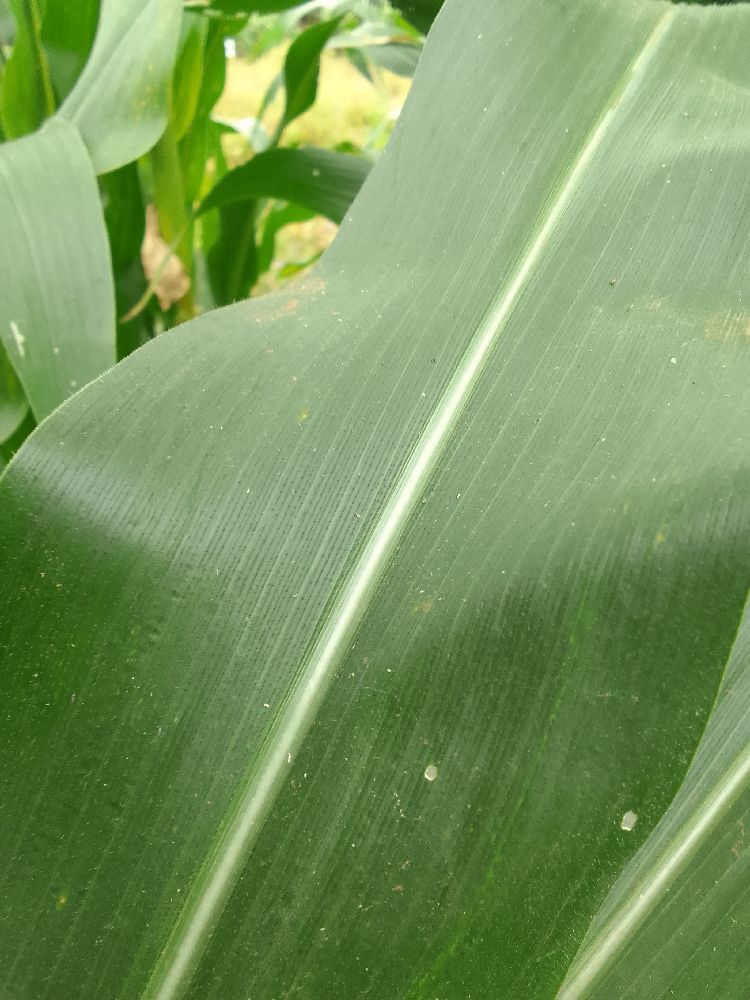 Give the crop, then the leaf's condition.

maize, healthy
